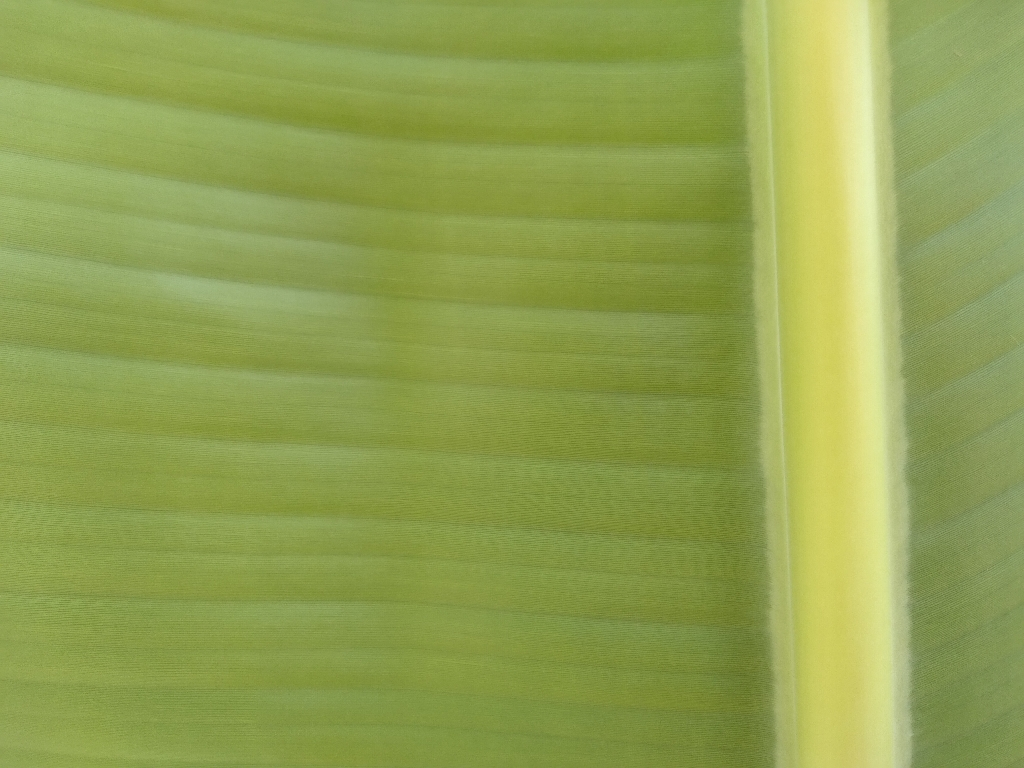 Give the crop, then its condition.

banana, healthy
